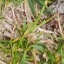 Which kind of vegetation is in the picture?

grass
